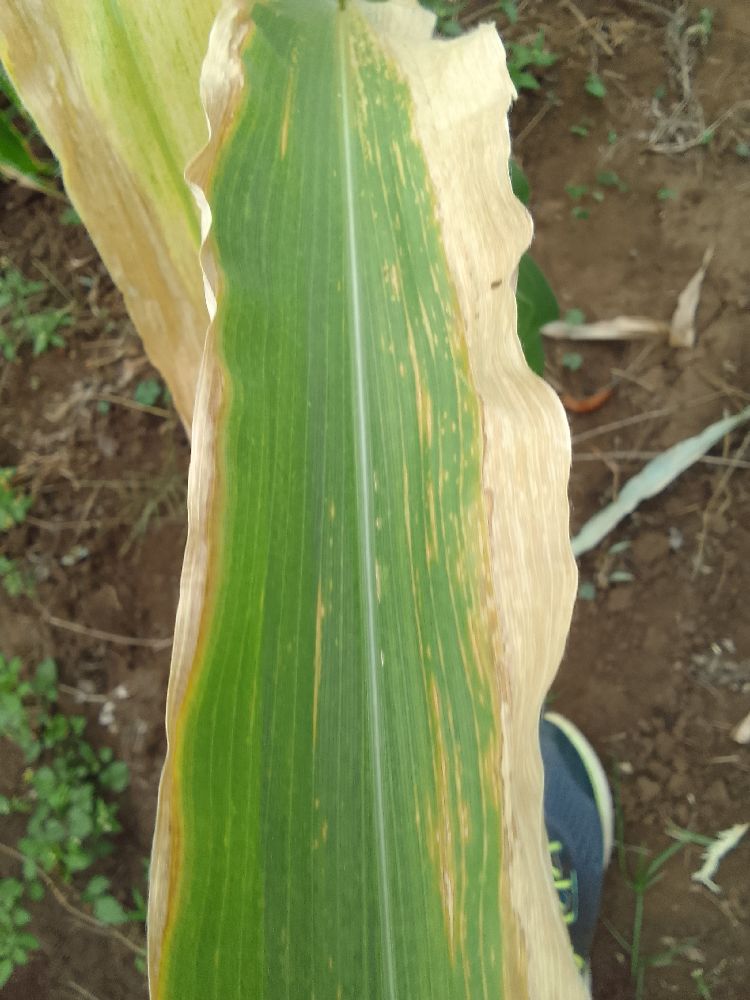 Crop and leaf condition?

maize, maize lethal necrosis
